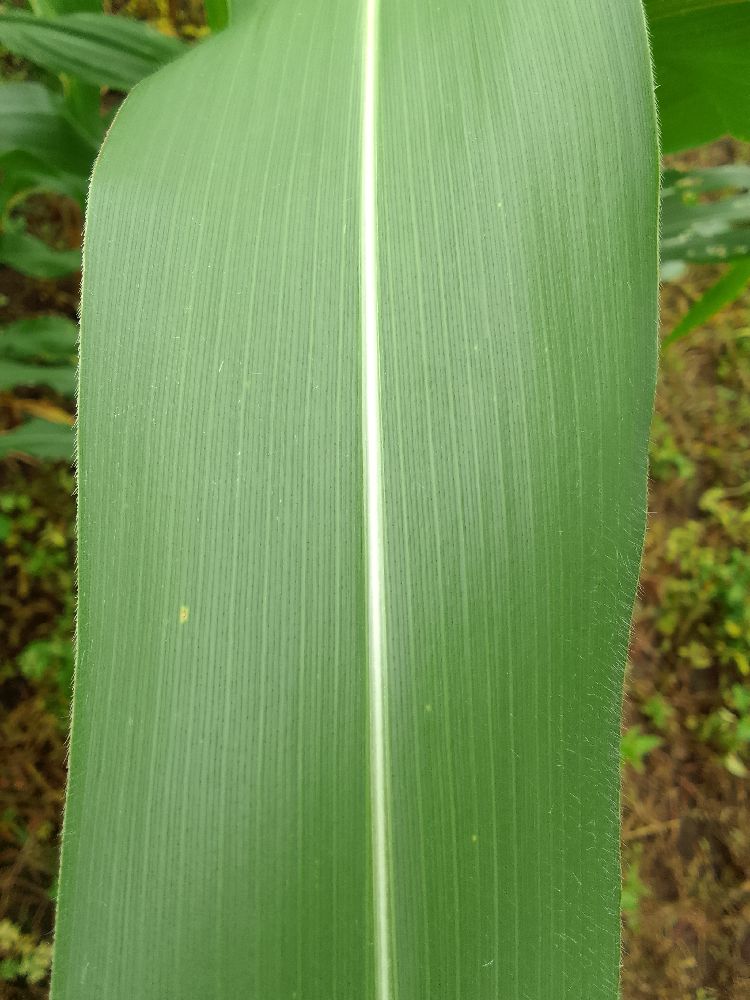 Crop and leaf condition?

maize, healthy
